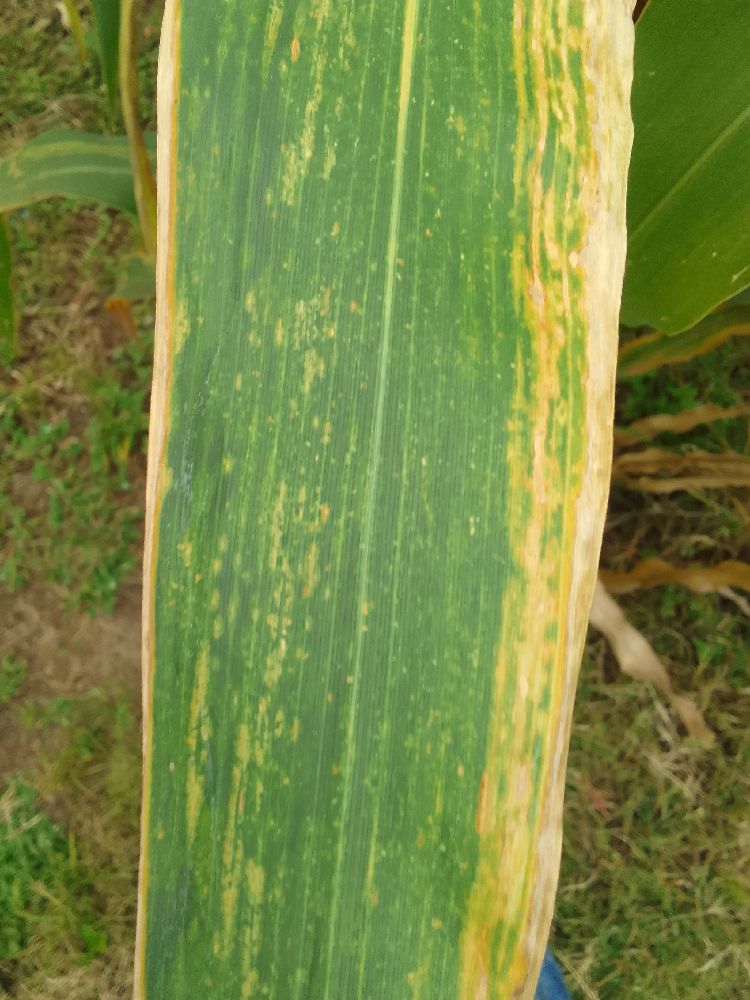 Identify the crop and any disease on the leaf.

maize, maize lethal necrosis
